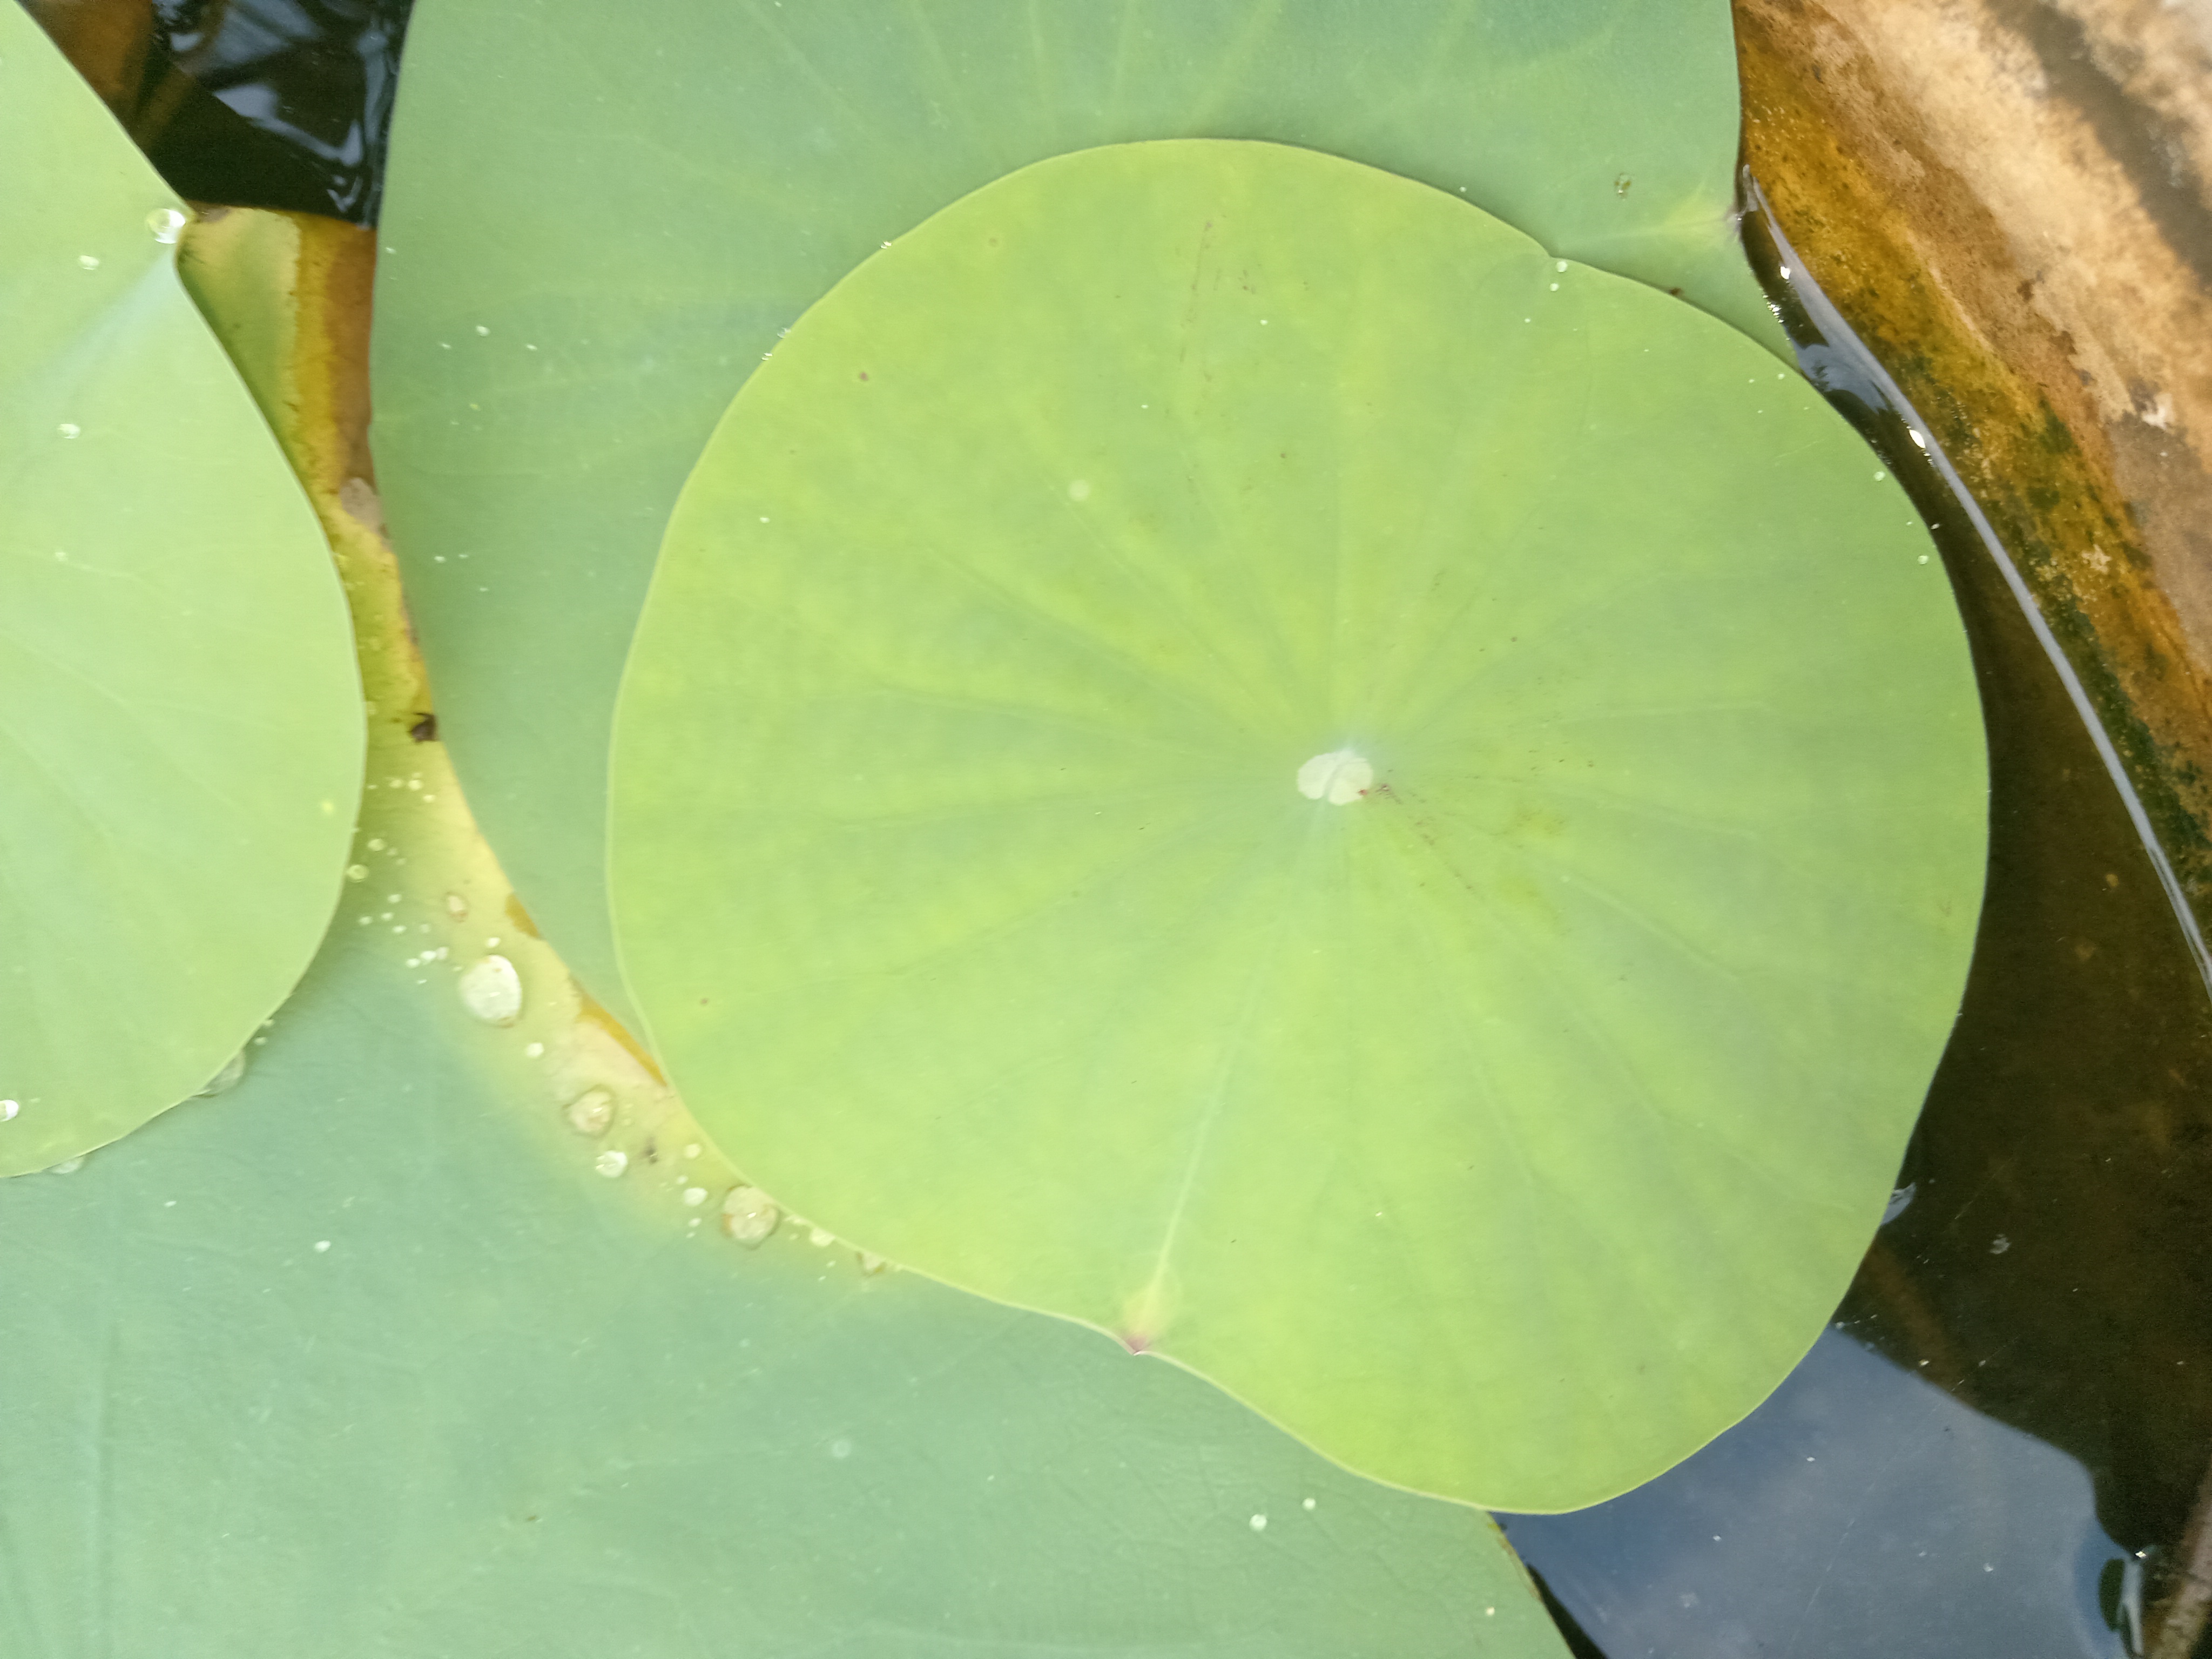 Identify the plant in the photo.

lotus
